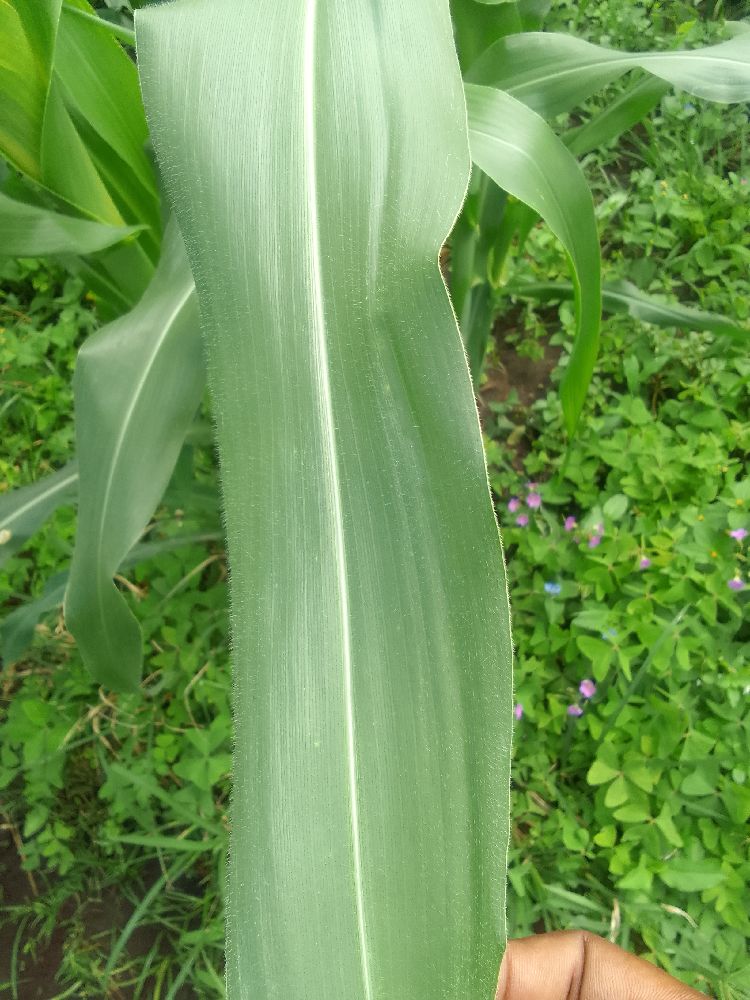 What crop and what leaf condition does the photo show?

maize, healthy
